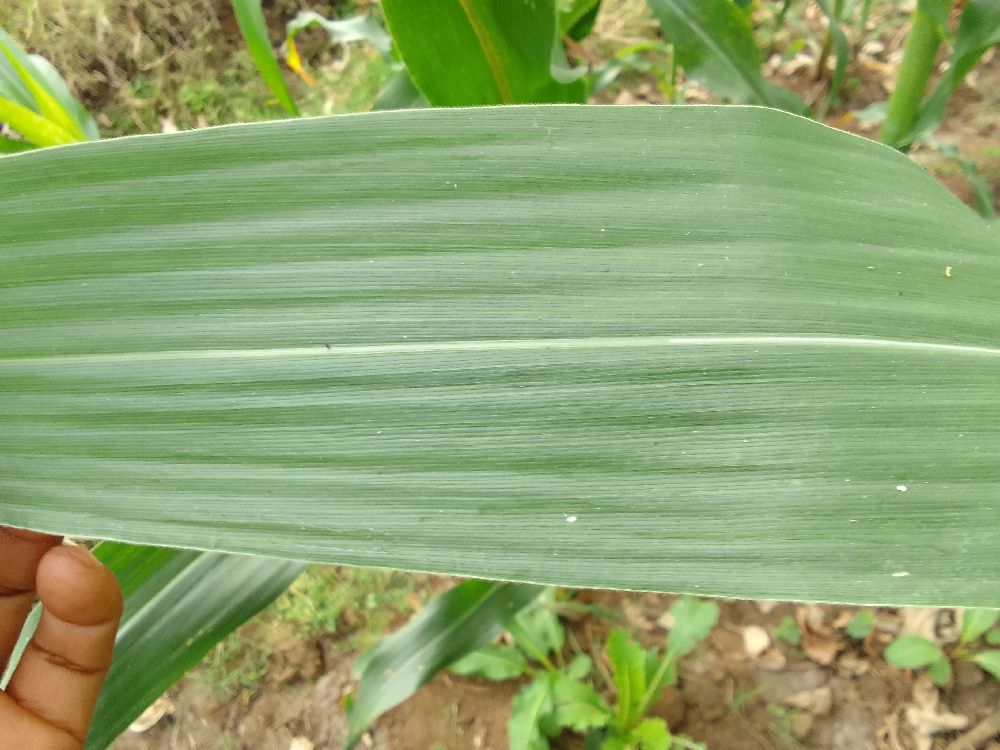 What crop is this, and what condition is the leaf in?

maize, healthy
